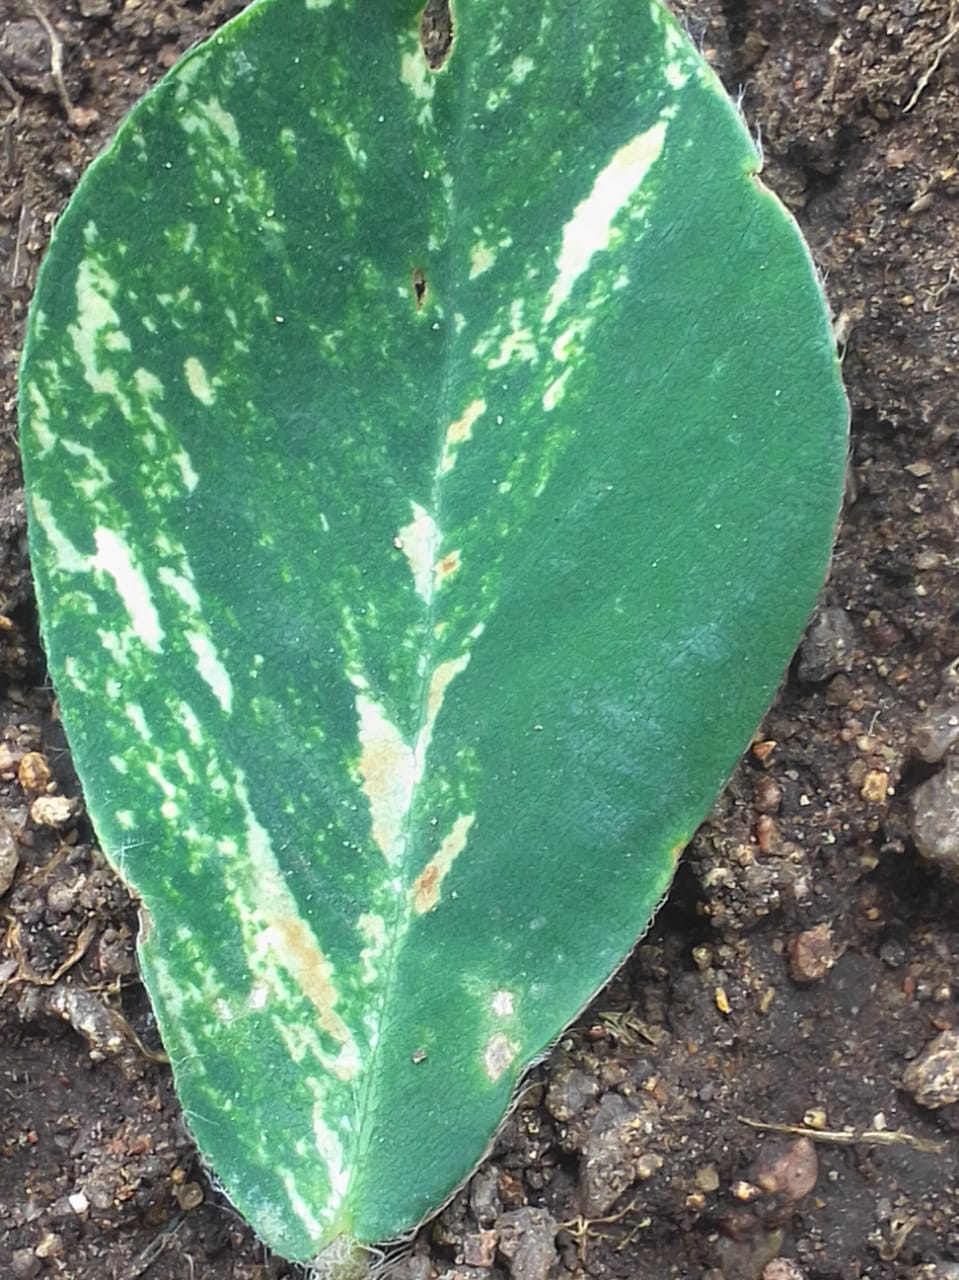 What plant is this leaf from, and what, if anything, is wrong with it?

peanut, groundnut rosette virus
